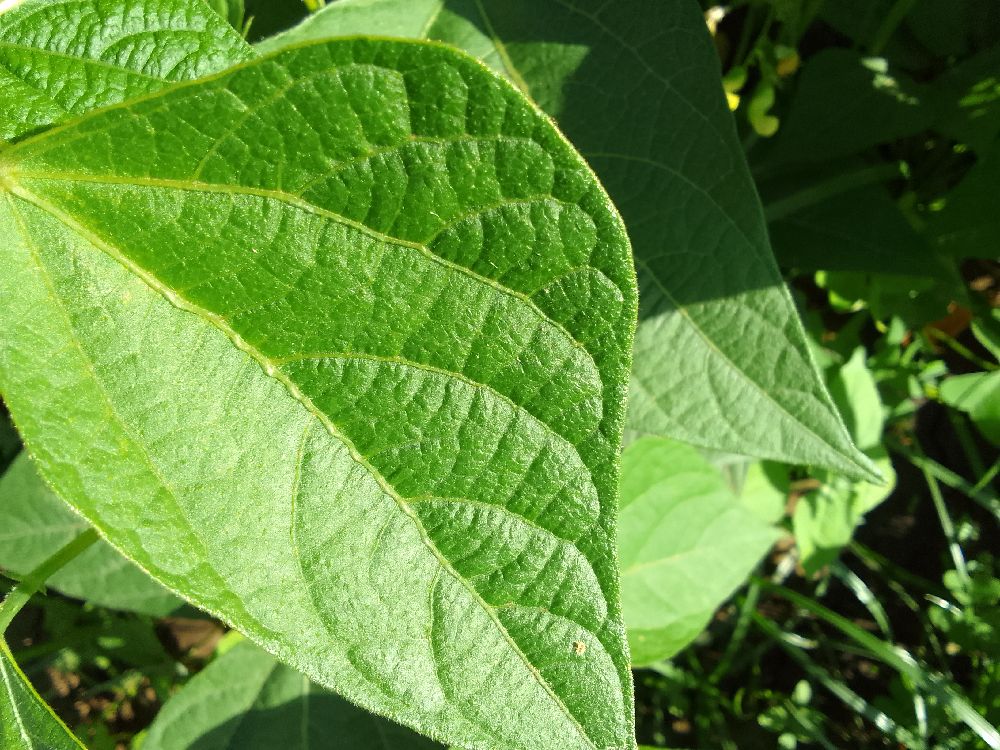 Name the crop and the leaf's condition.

common bean, healthy
